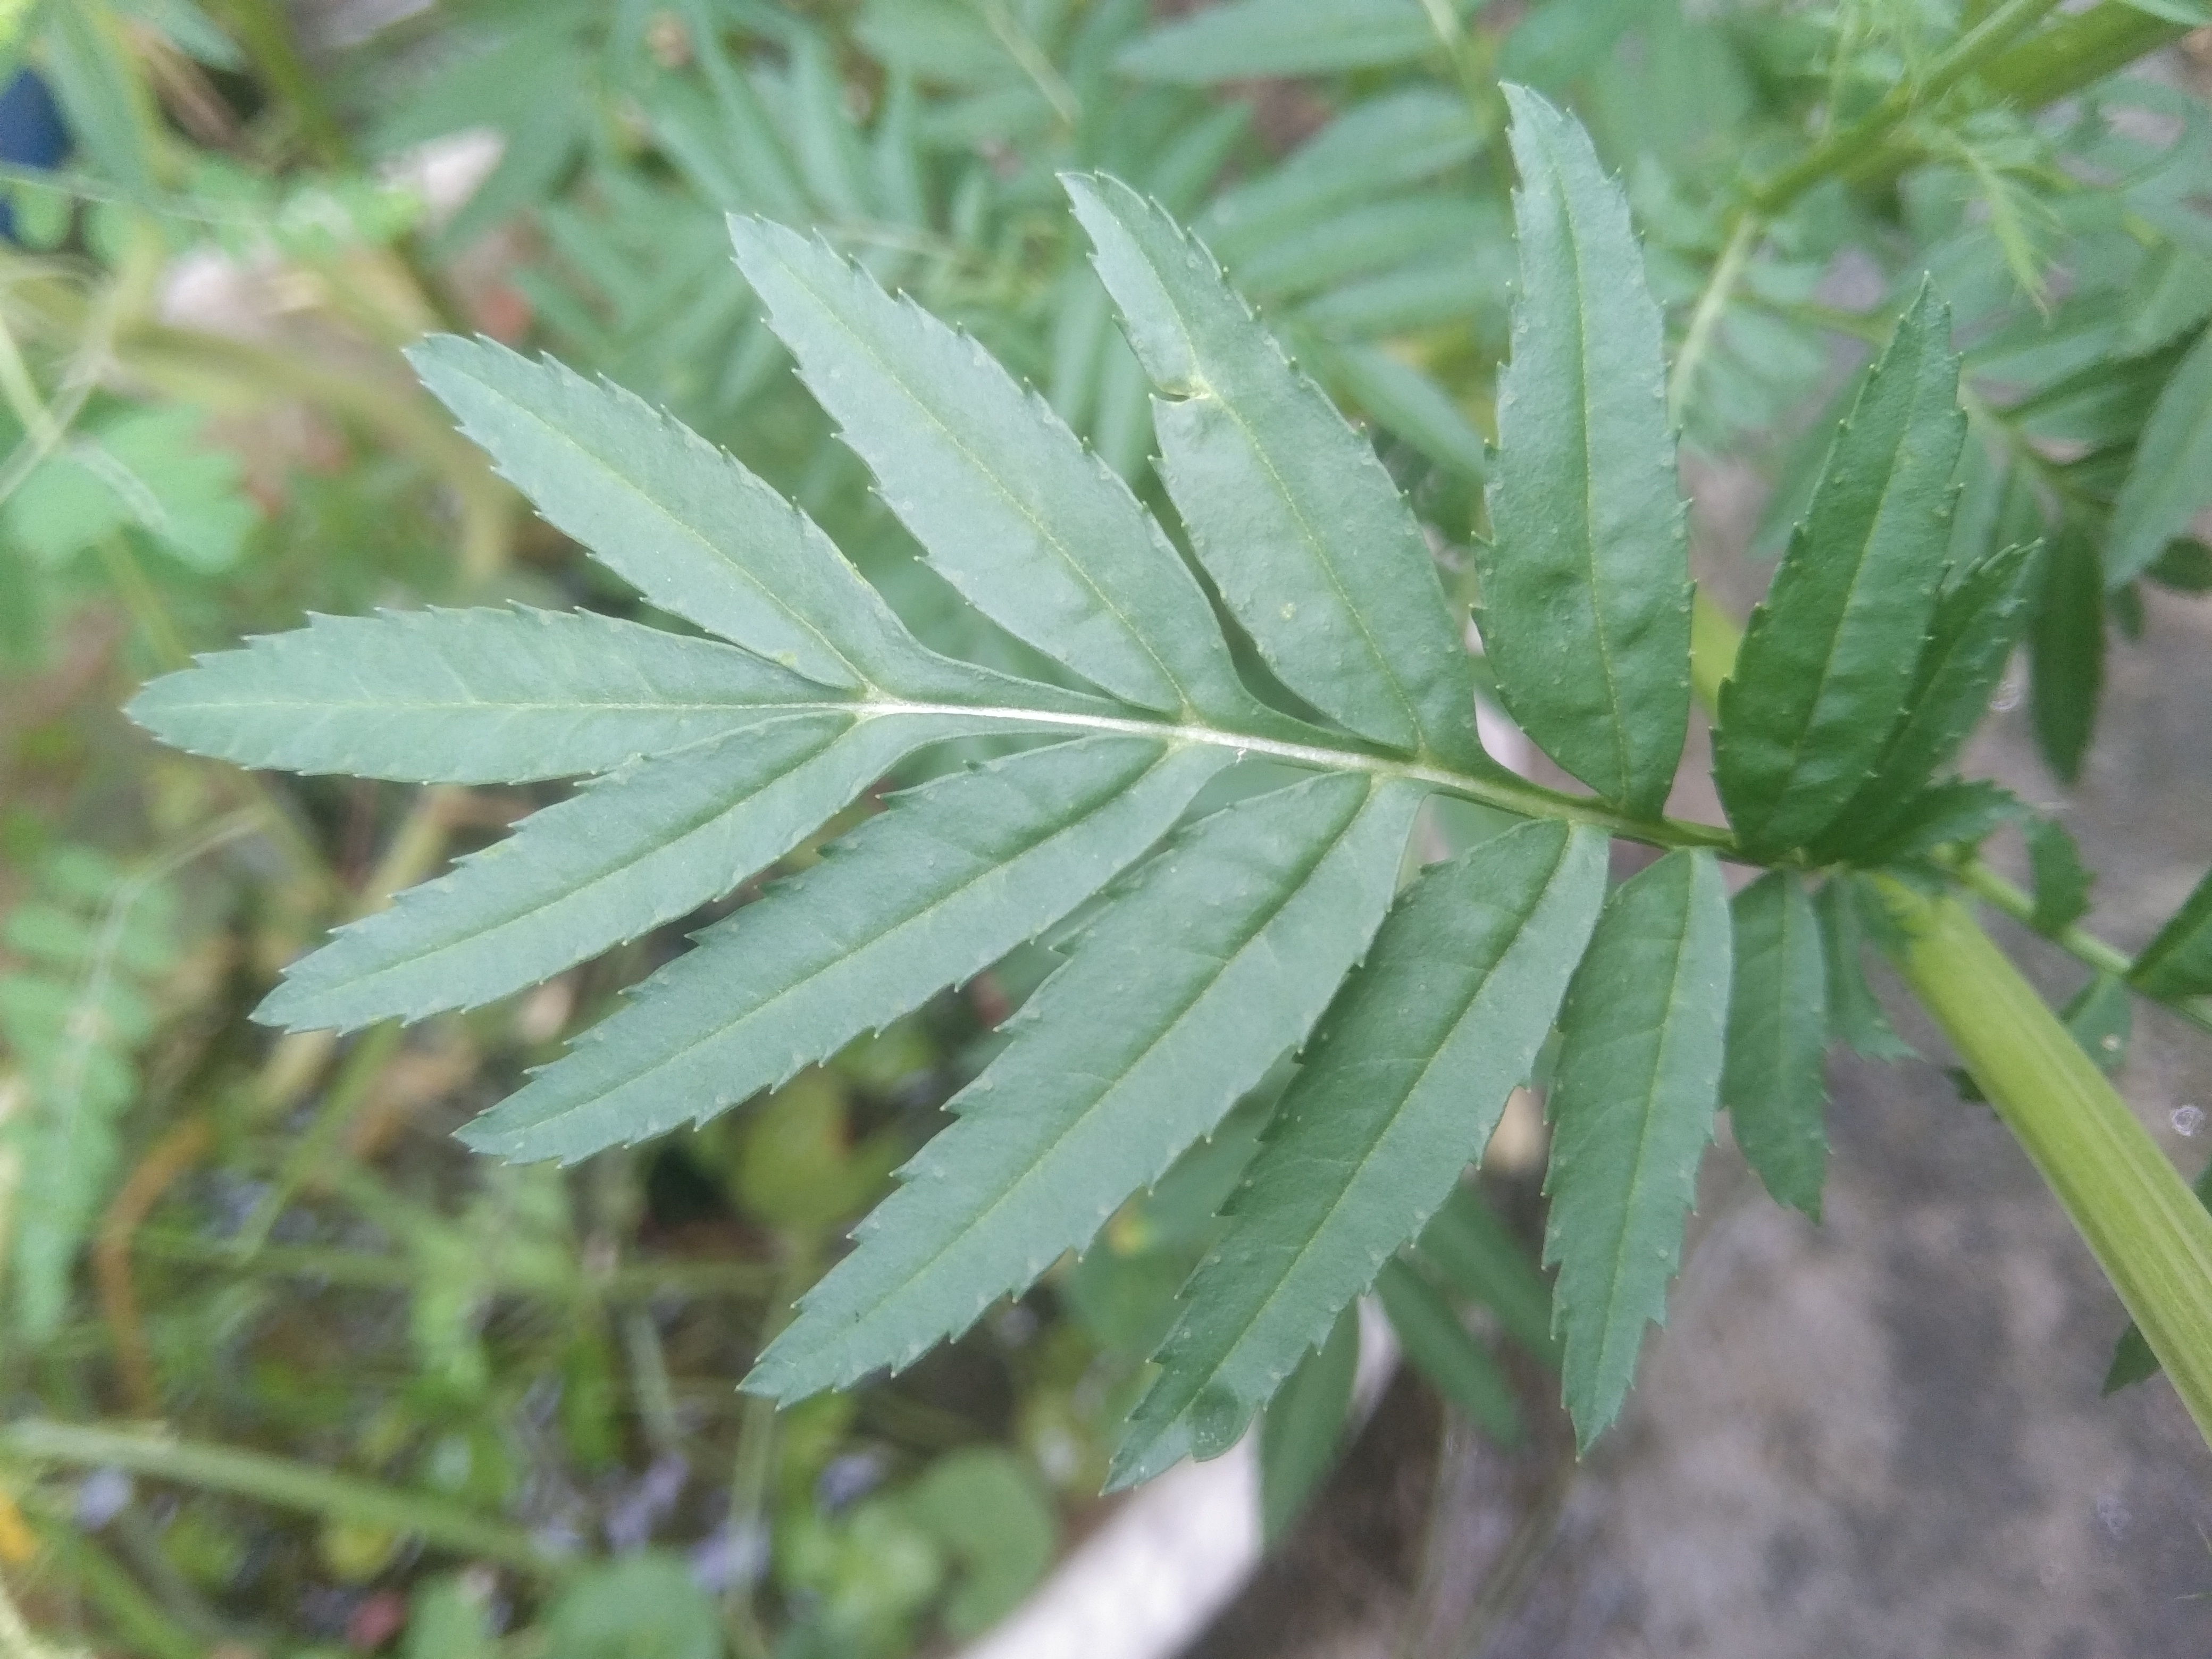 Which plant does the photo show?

marigold
